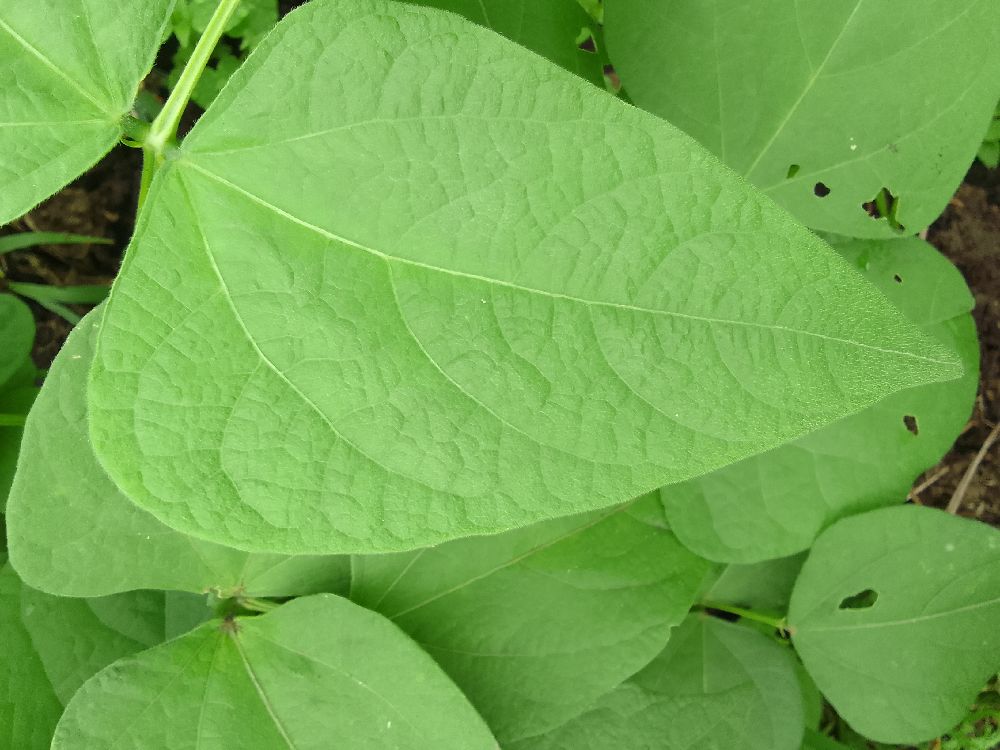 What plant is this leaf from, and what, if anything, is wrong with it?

common bean, healthy
